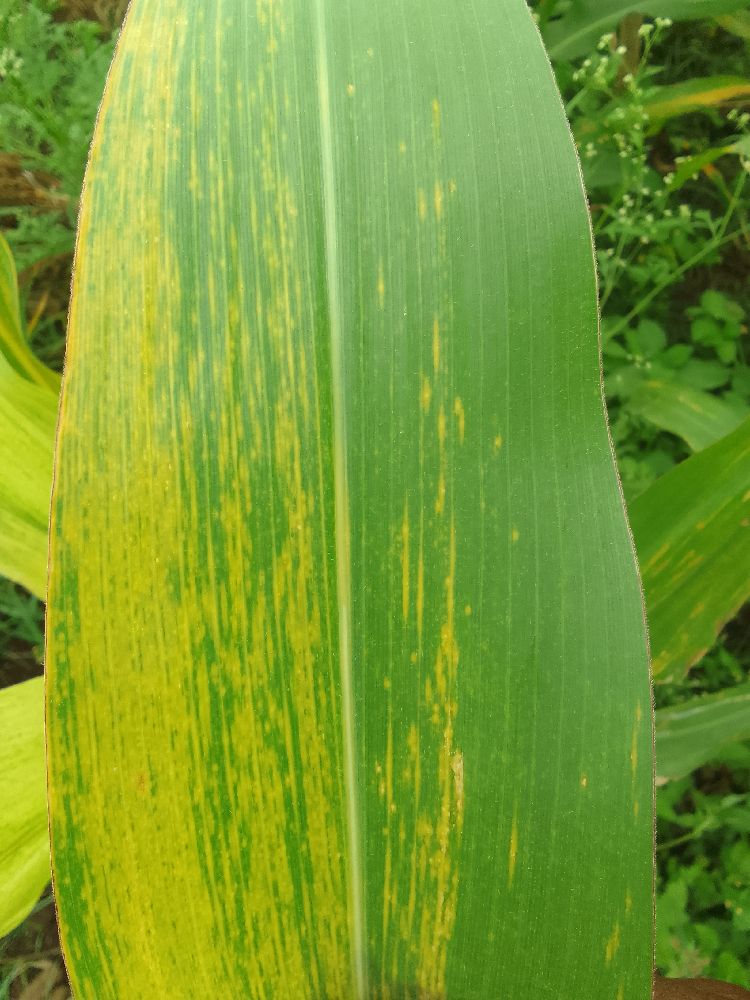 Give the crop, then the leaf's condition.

maize, maize lethal necrosis
